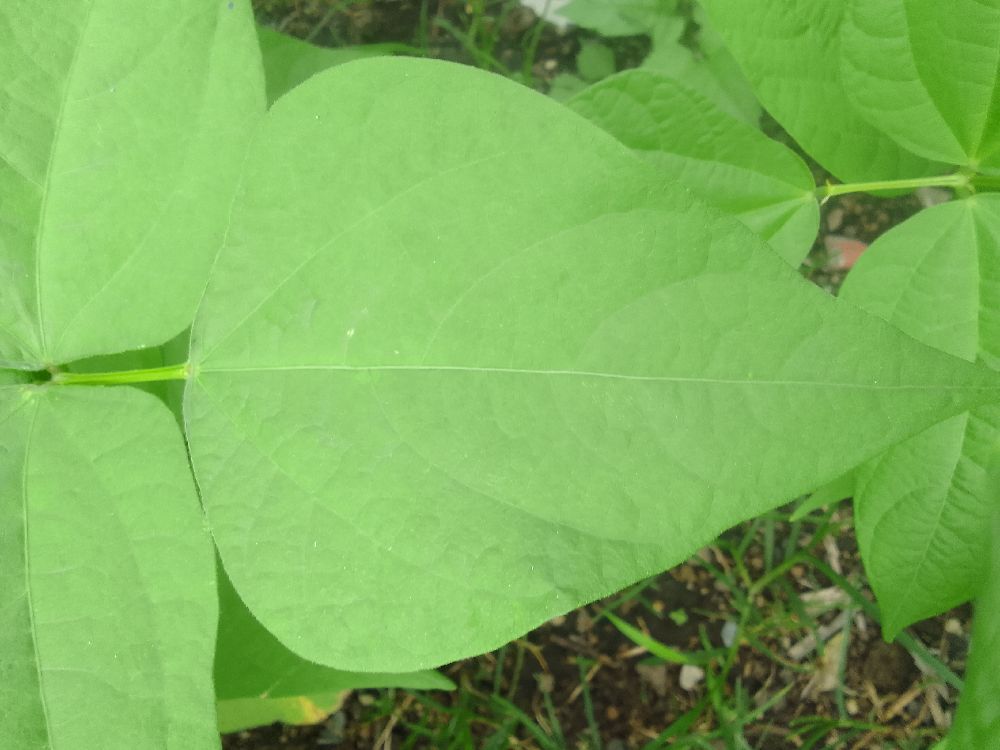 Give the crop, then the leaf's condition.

common bean, healthy
